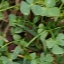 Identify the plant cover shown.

unstructured weed
